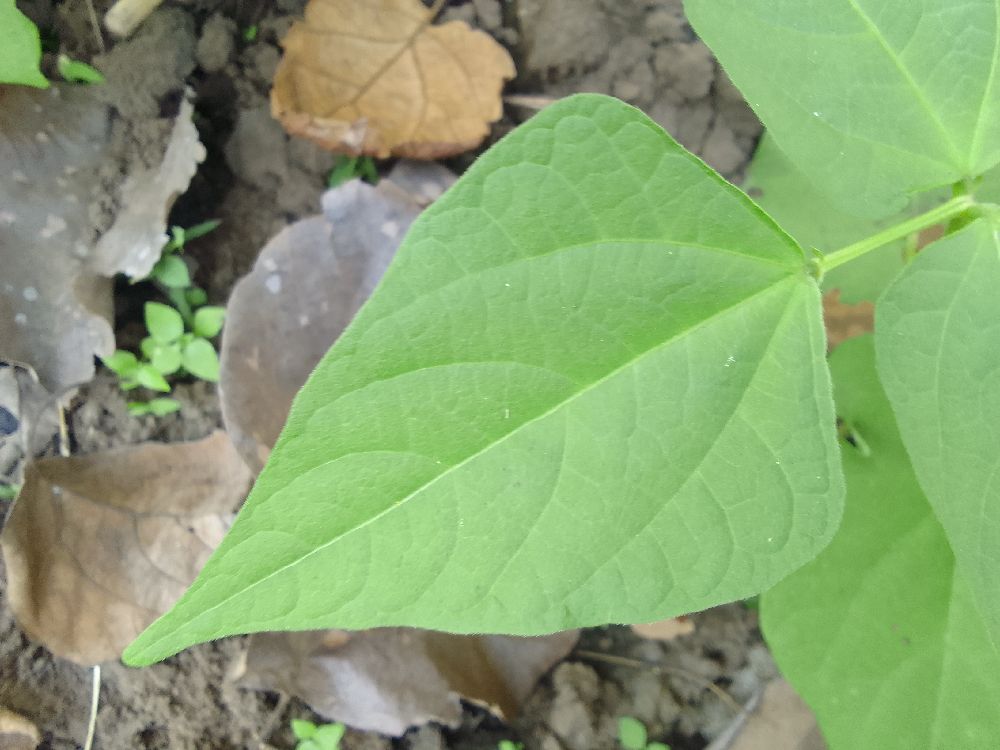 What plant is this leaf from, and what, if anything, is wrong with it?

common bean, healthy
